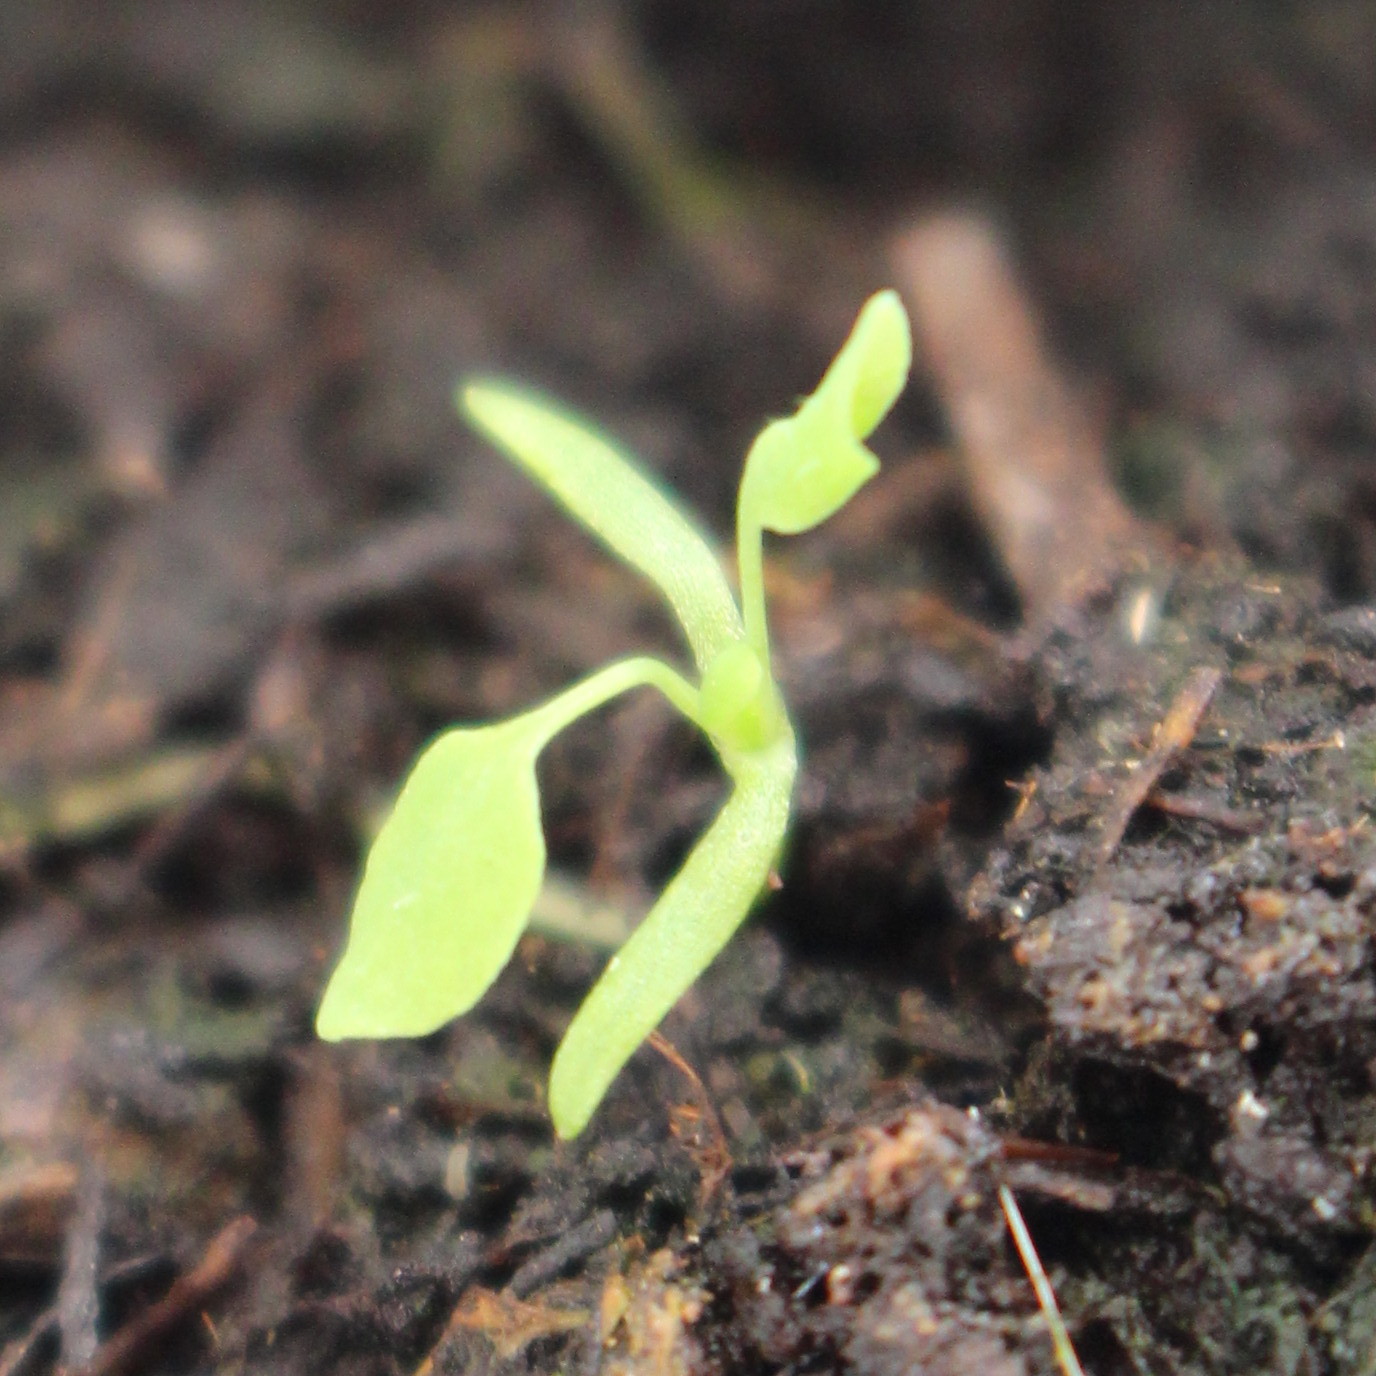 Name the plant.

Papaver rhoeas
